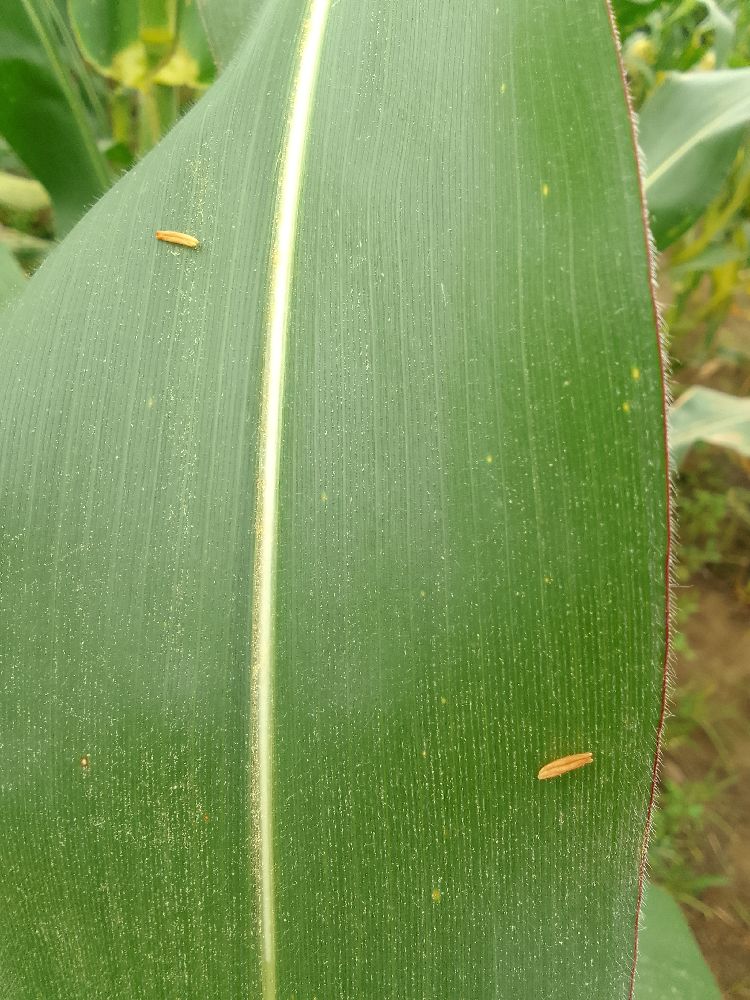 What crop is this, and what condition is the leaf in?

maize, healthy
